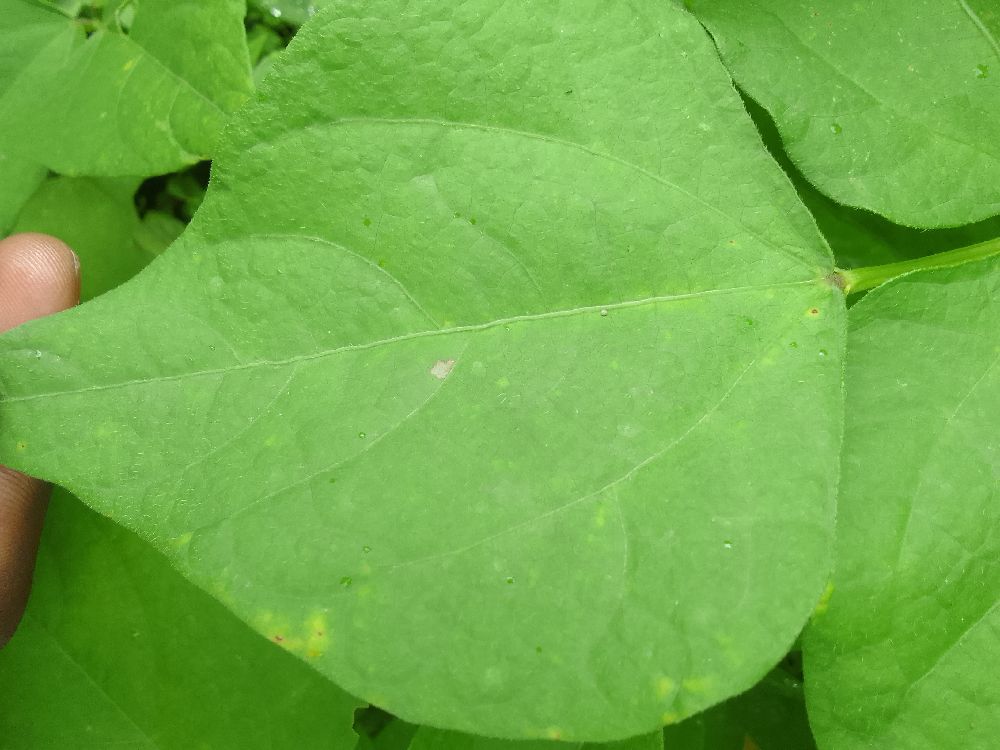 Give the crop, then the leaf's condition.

common bean, healthy
